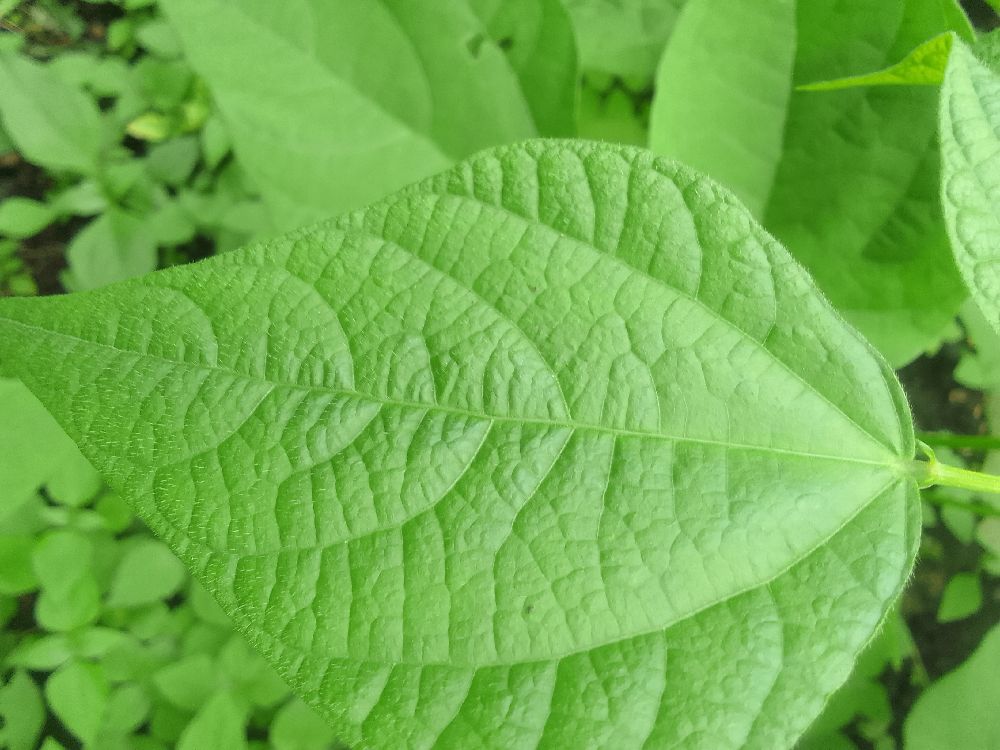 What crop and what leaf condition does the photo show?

common bean, healthy
